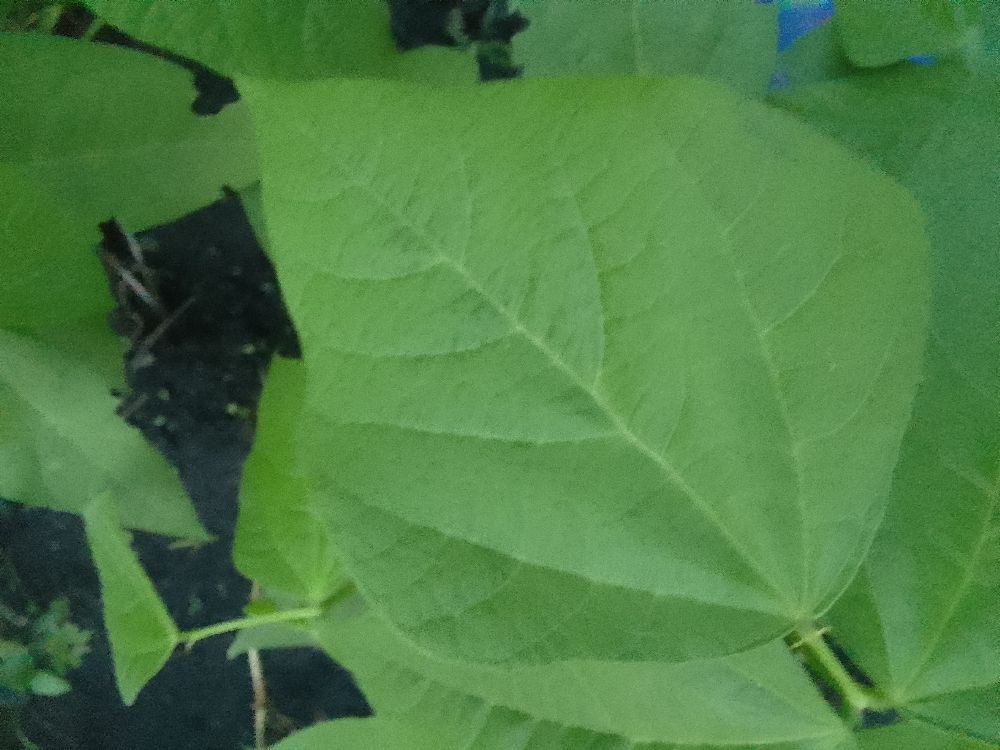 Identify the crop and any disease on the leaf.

common bean, healthy
